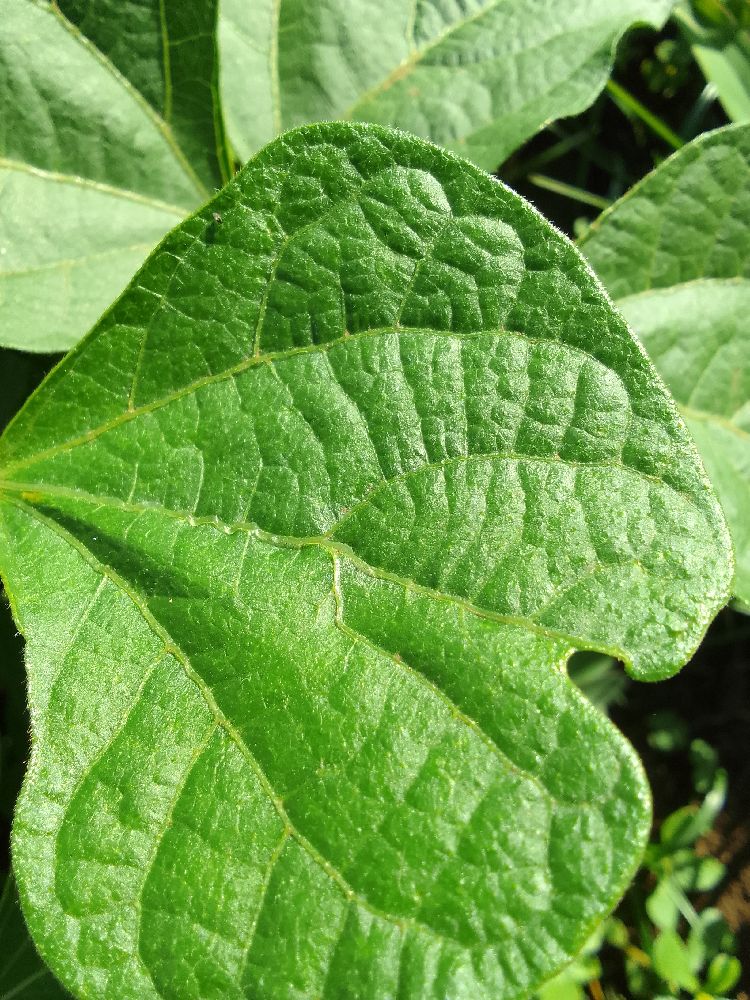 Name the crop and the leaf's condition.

common bean, healthy
